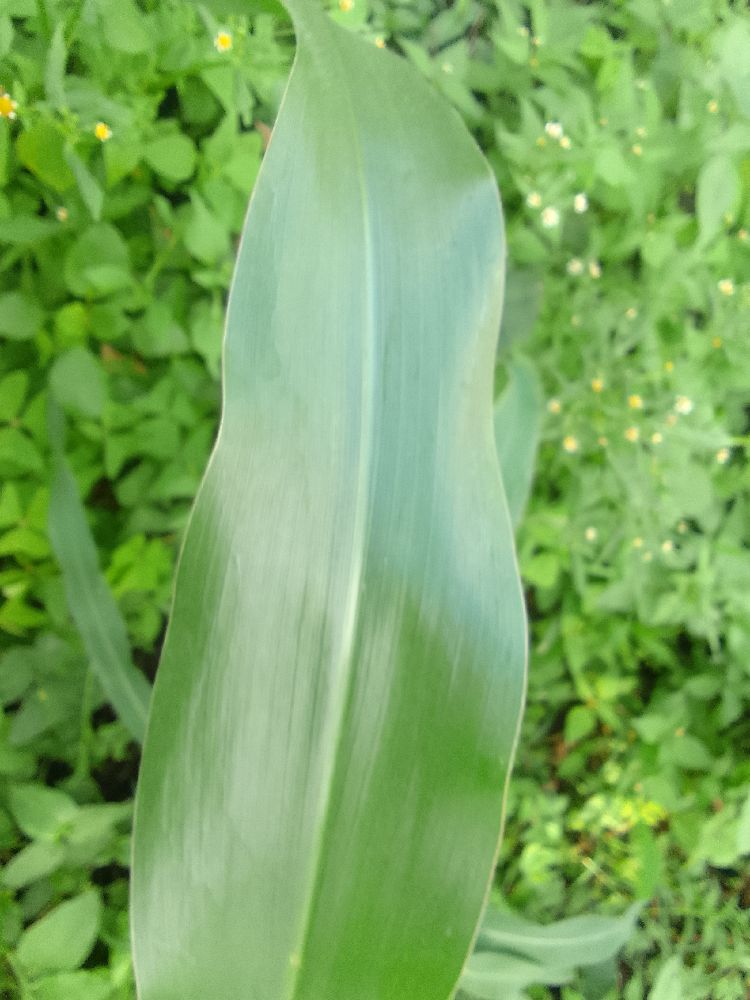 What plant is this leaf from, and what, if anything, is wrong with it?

maize, healthy
